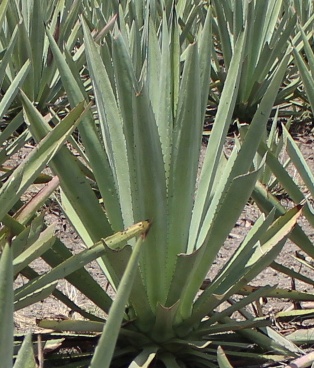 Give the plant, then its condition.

agave, healthy
